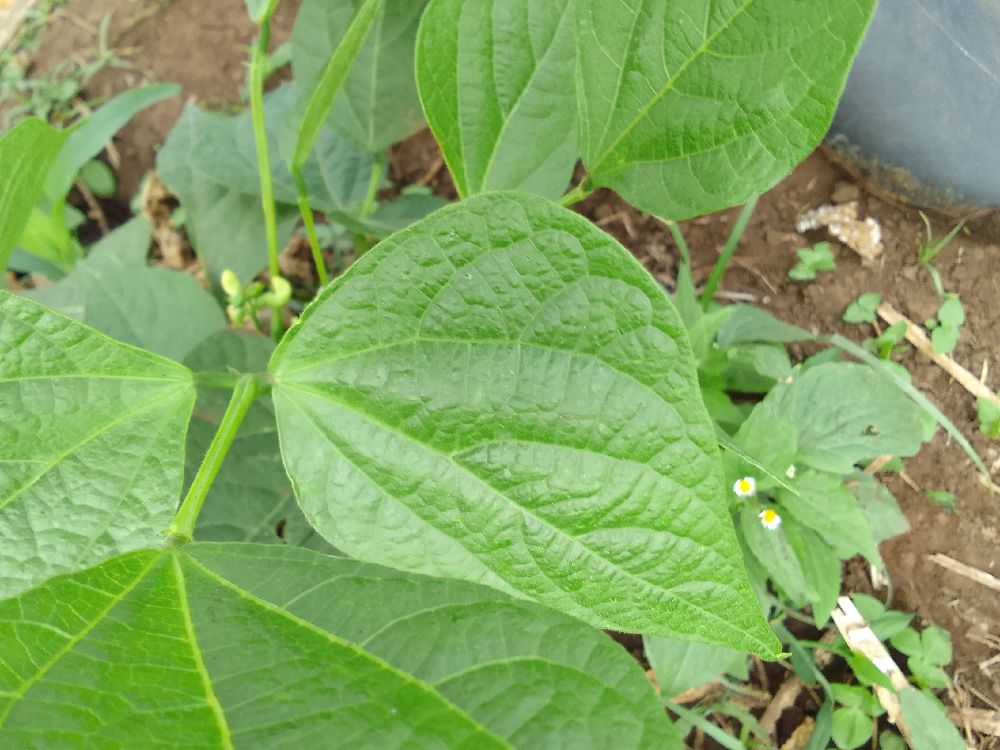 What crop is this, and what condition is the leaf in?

common bean, healthy
